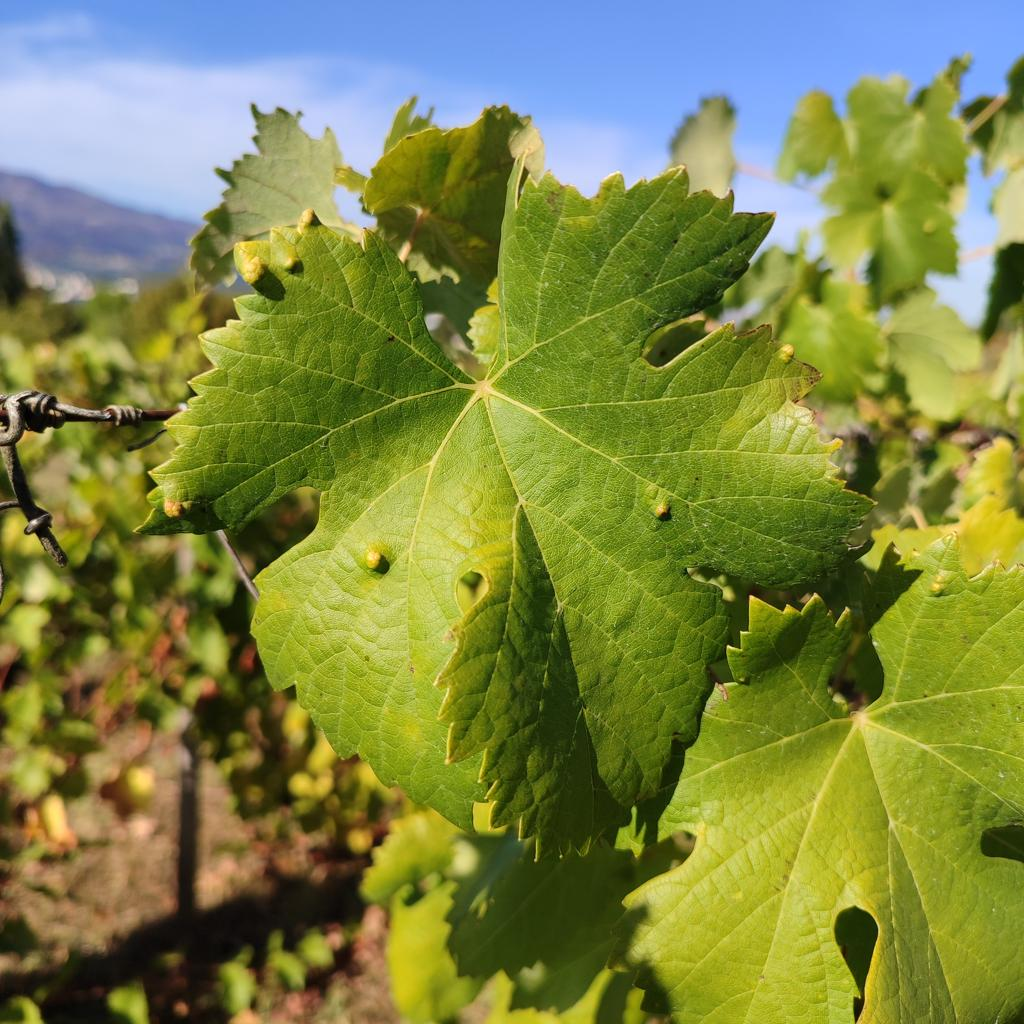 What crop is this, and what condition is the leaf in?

grapevine, erineum mite
